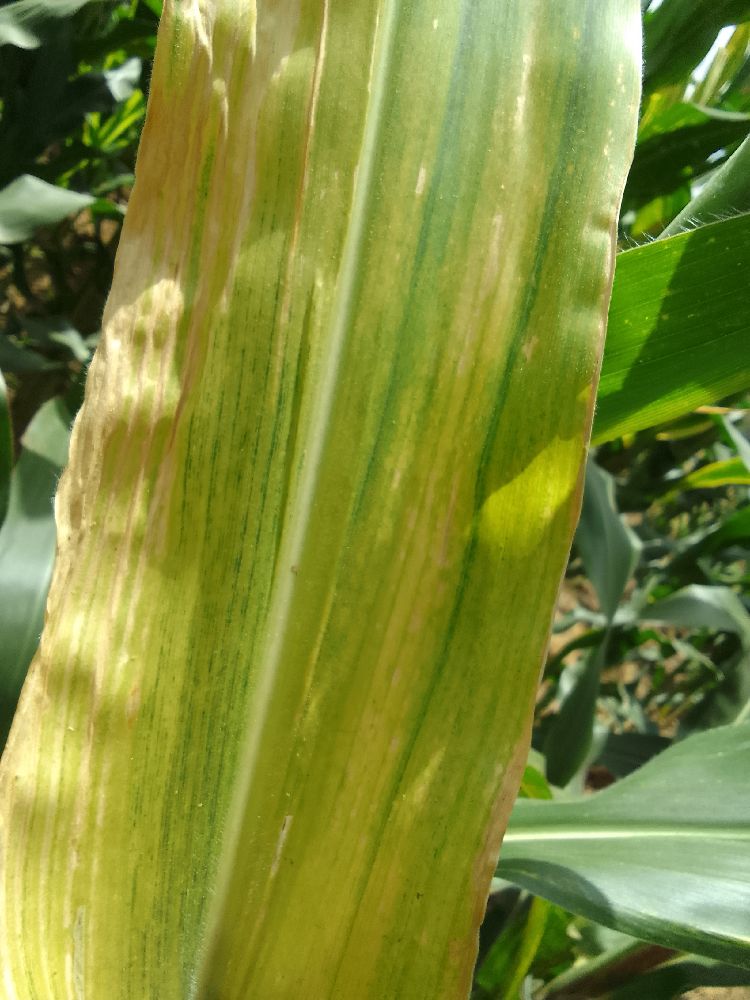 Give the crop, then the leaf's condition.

maize, maize lethal necrosis
